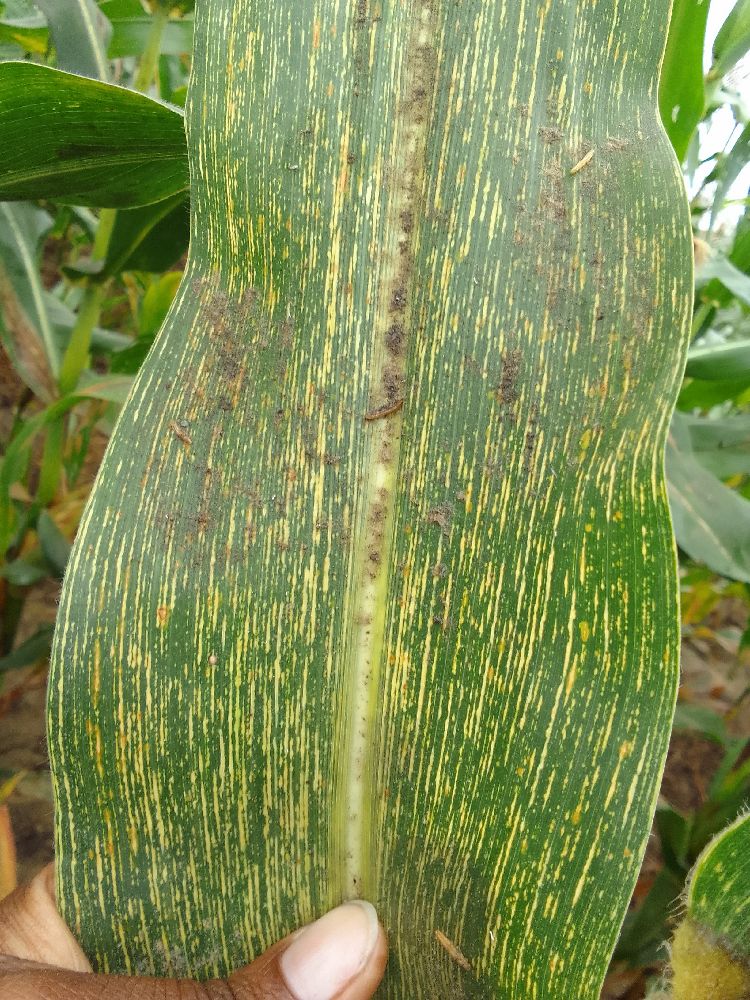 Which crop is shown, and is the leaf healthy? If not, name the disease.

maize, maize streak virus
